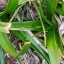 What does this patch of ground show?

grass
